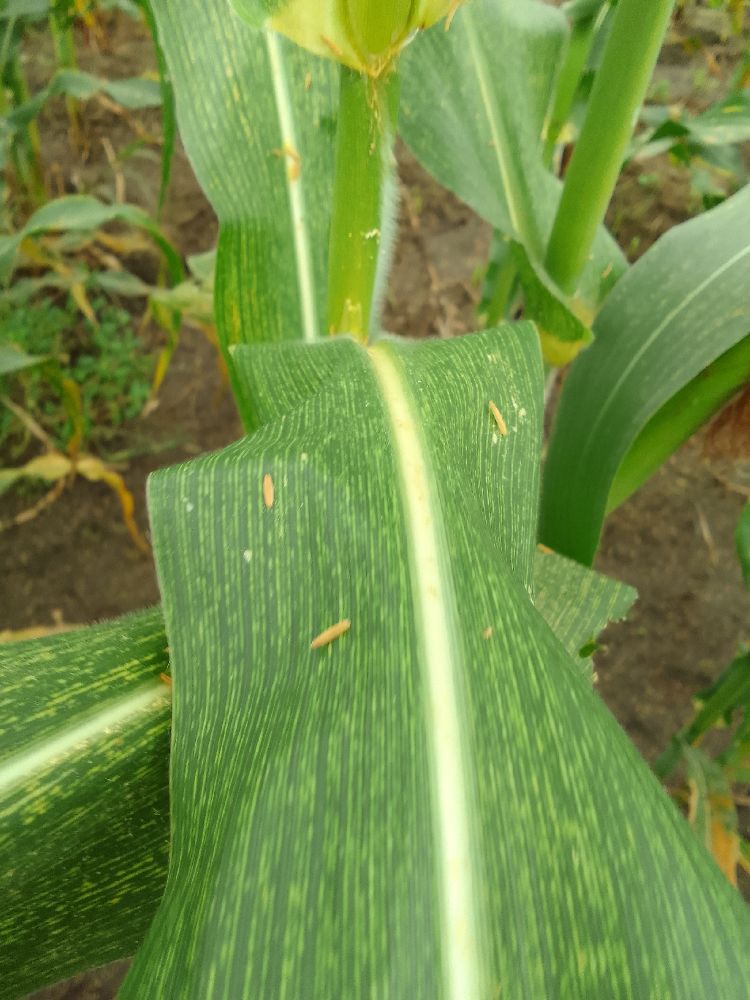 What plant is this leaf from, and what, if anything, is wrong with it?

maize, maize streak virus
